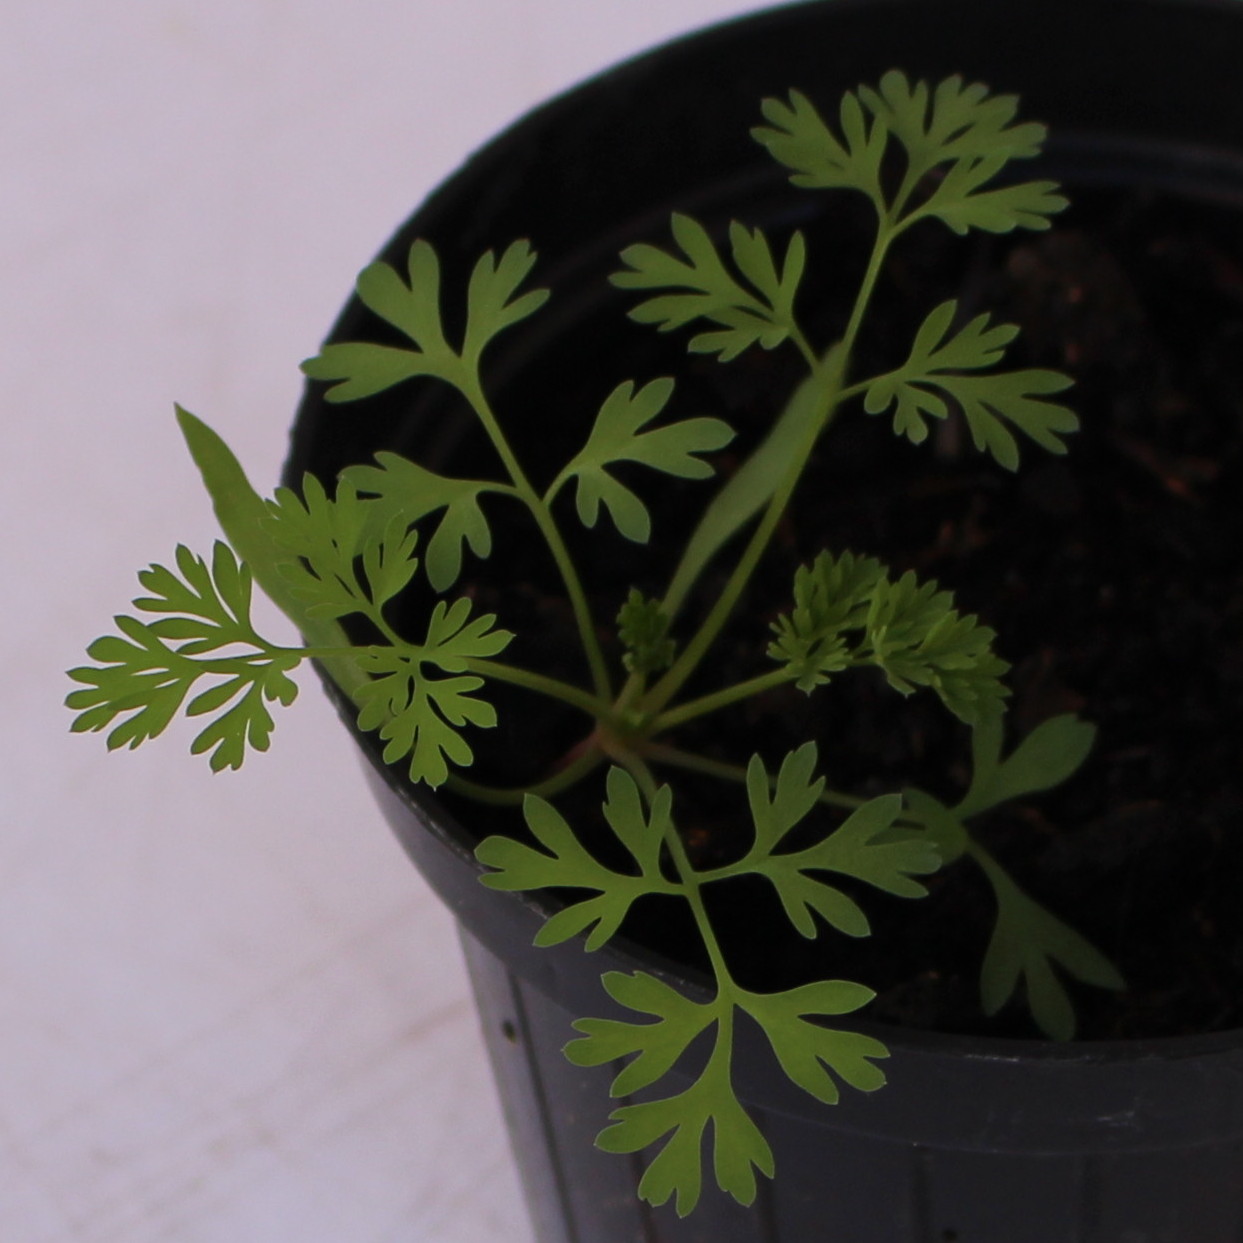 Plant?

Fumaria officinalis
